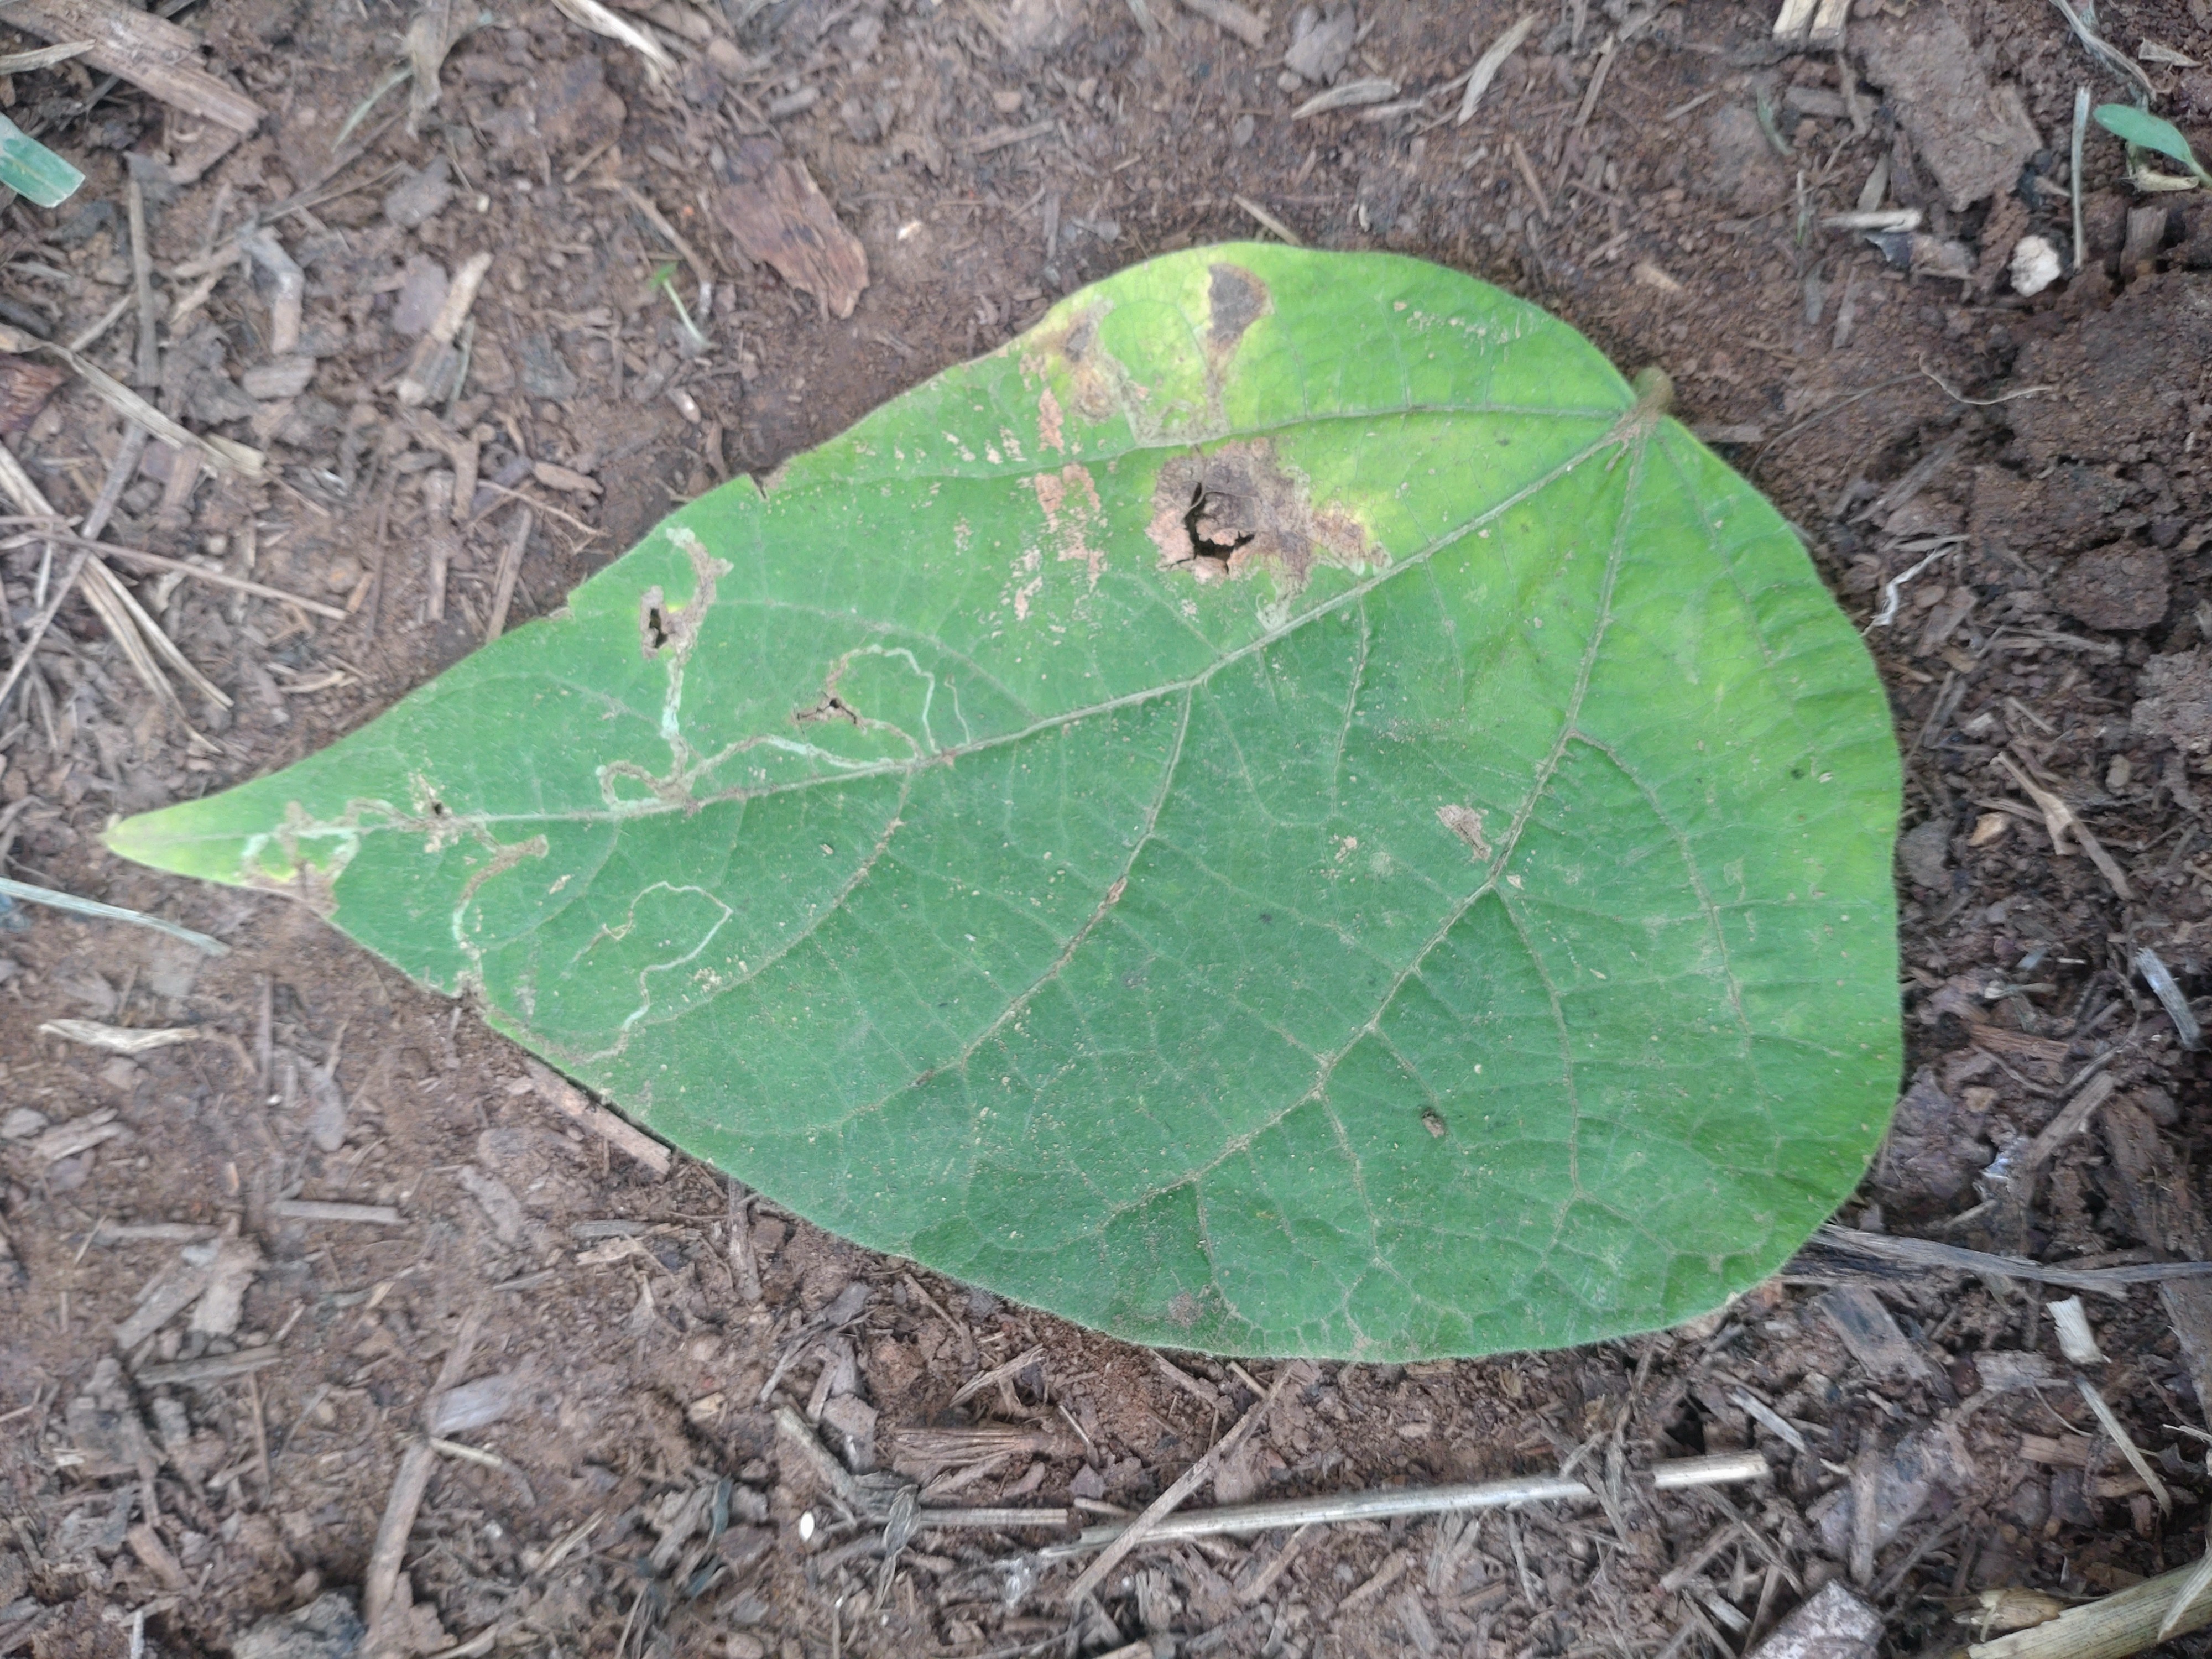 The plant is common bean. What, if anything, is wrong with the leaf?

anthracnose
